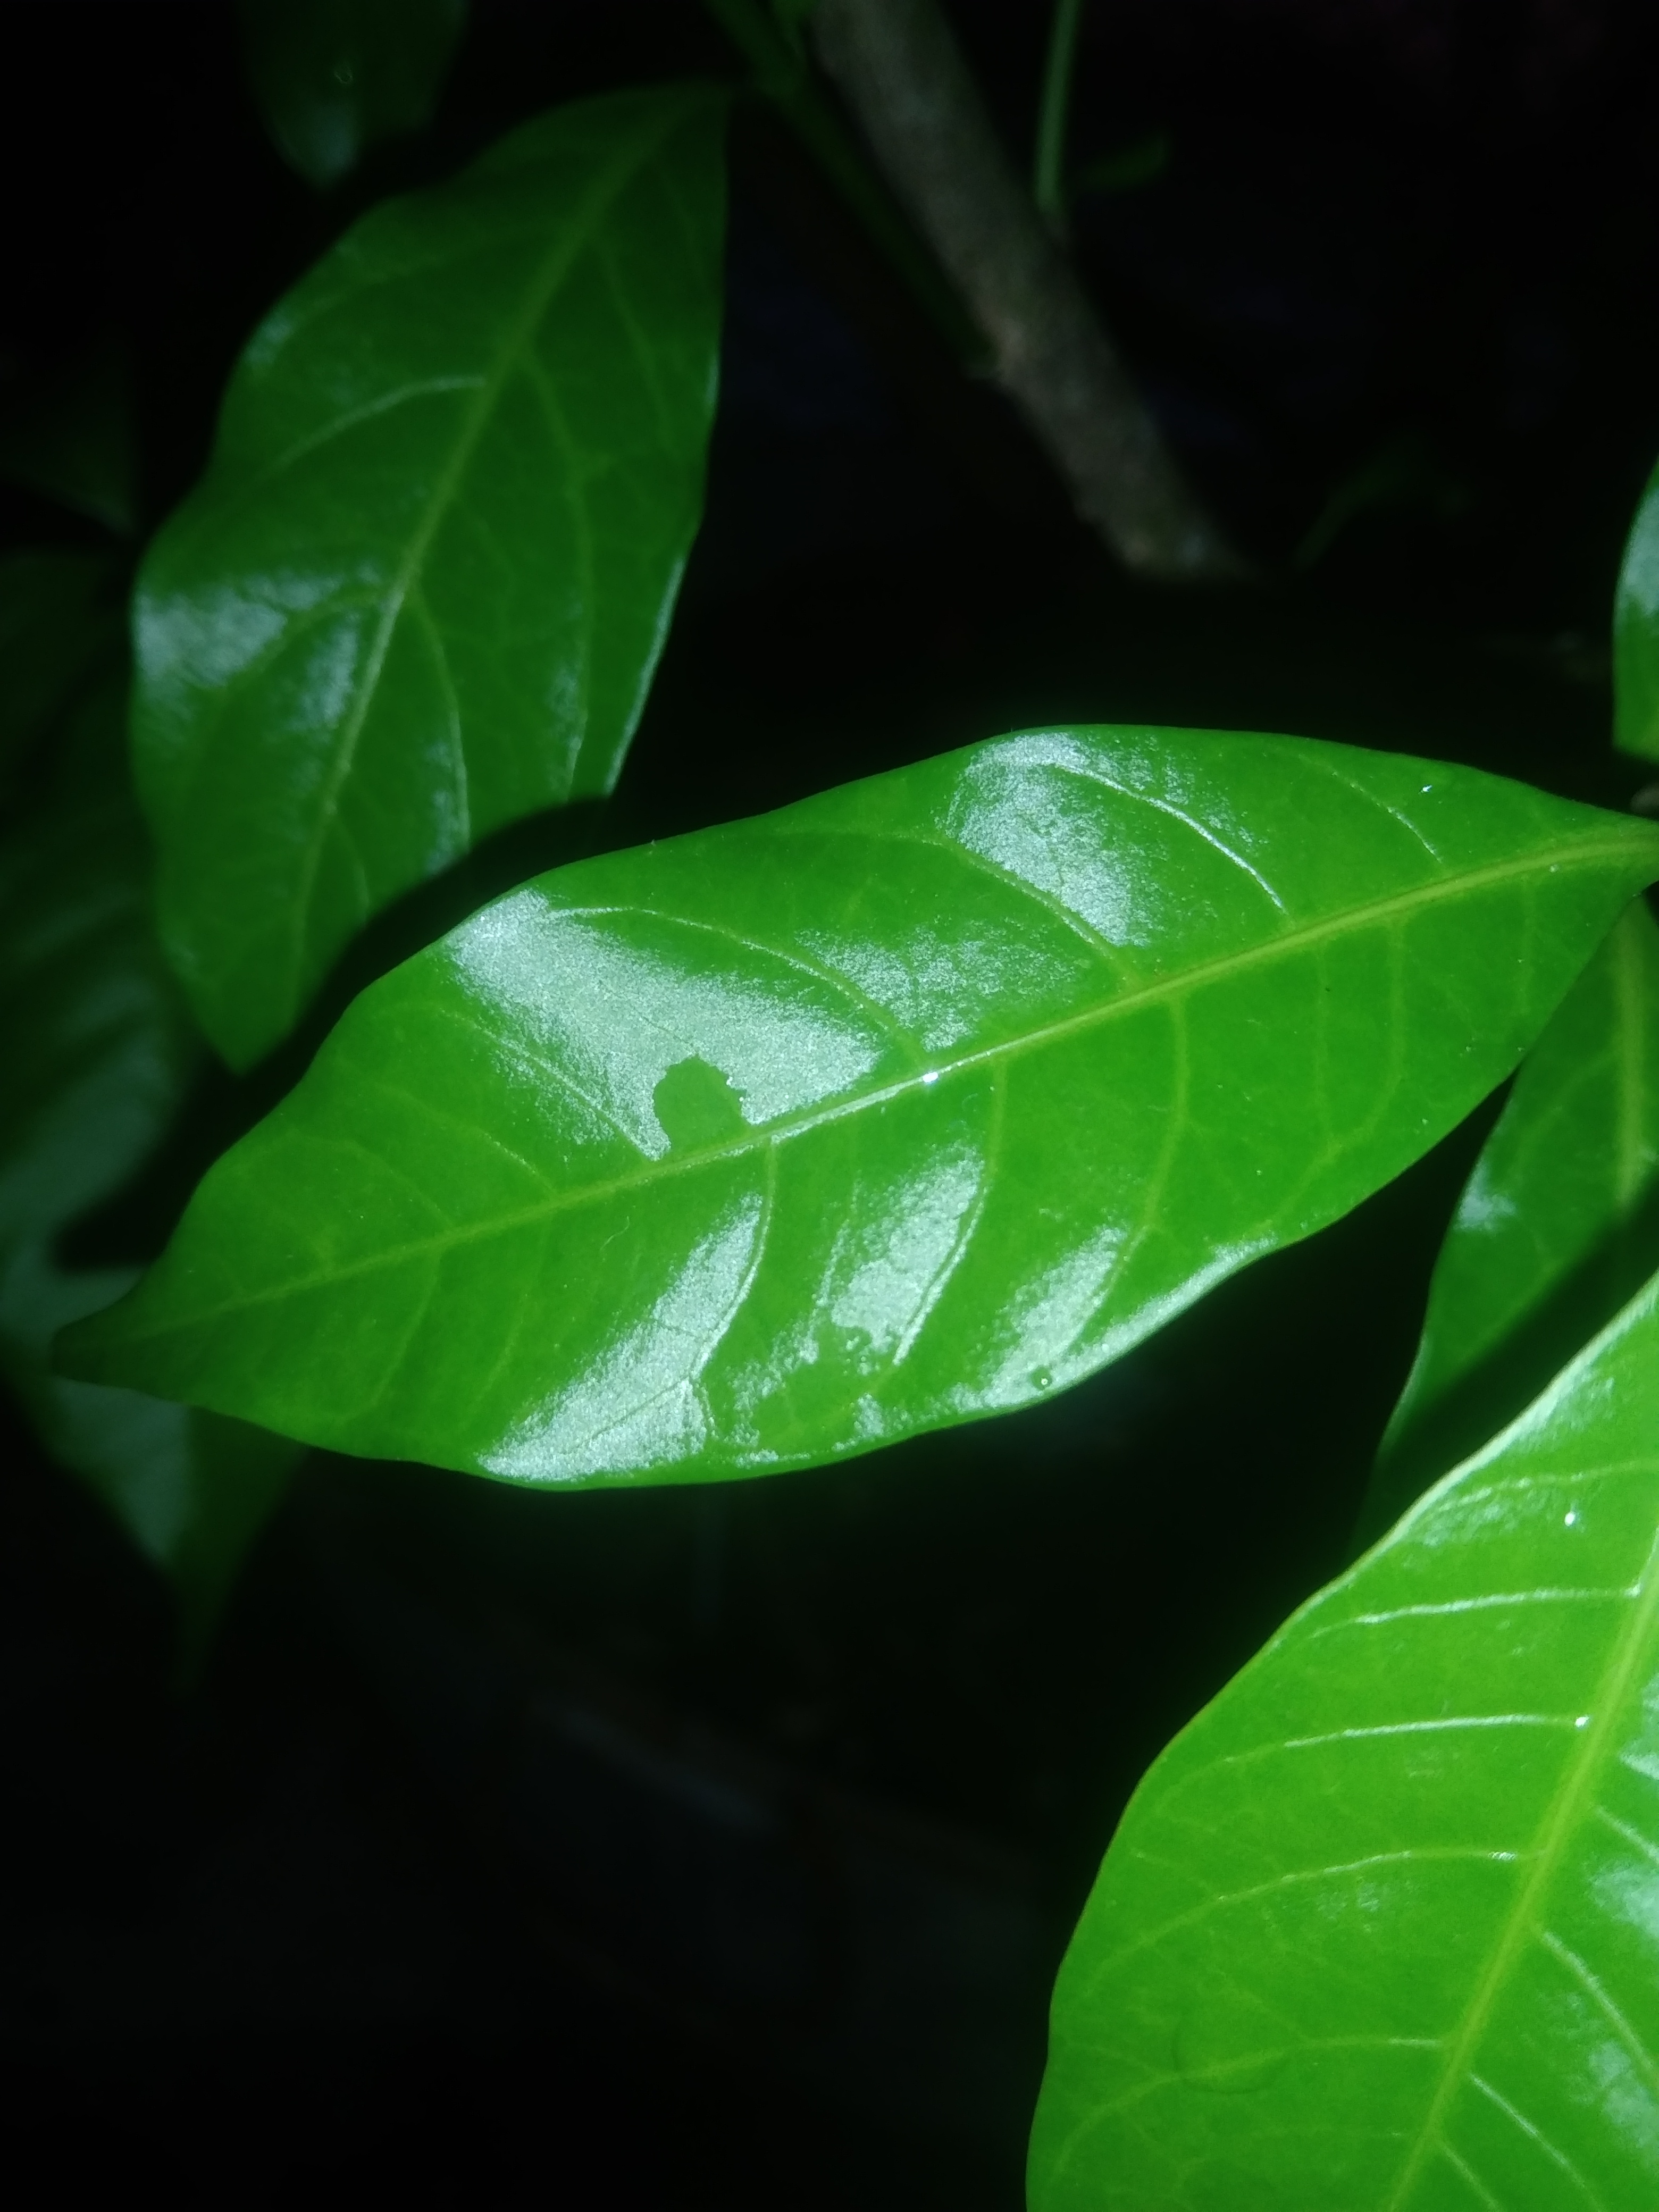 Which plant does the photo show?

togor
